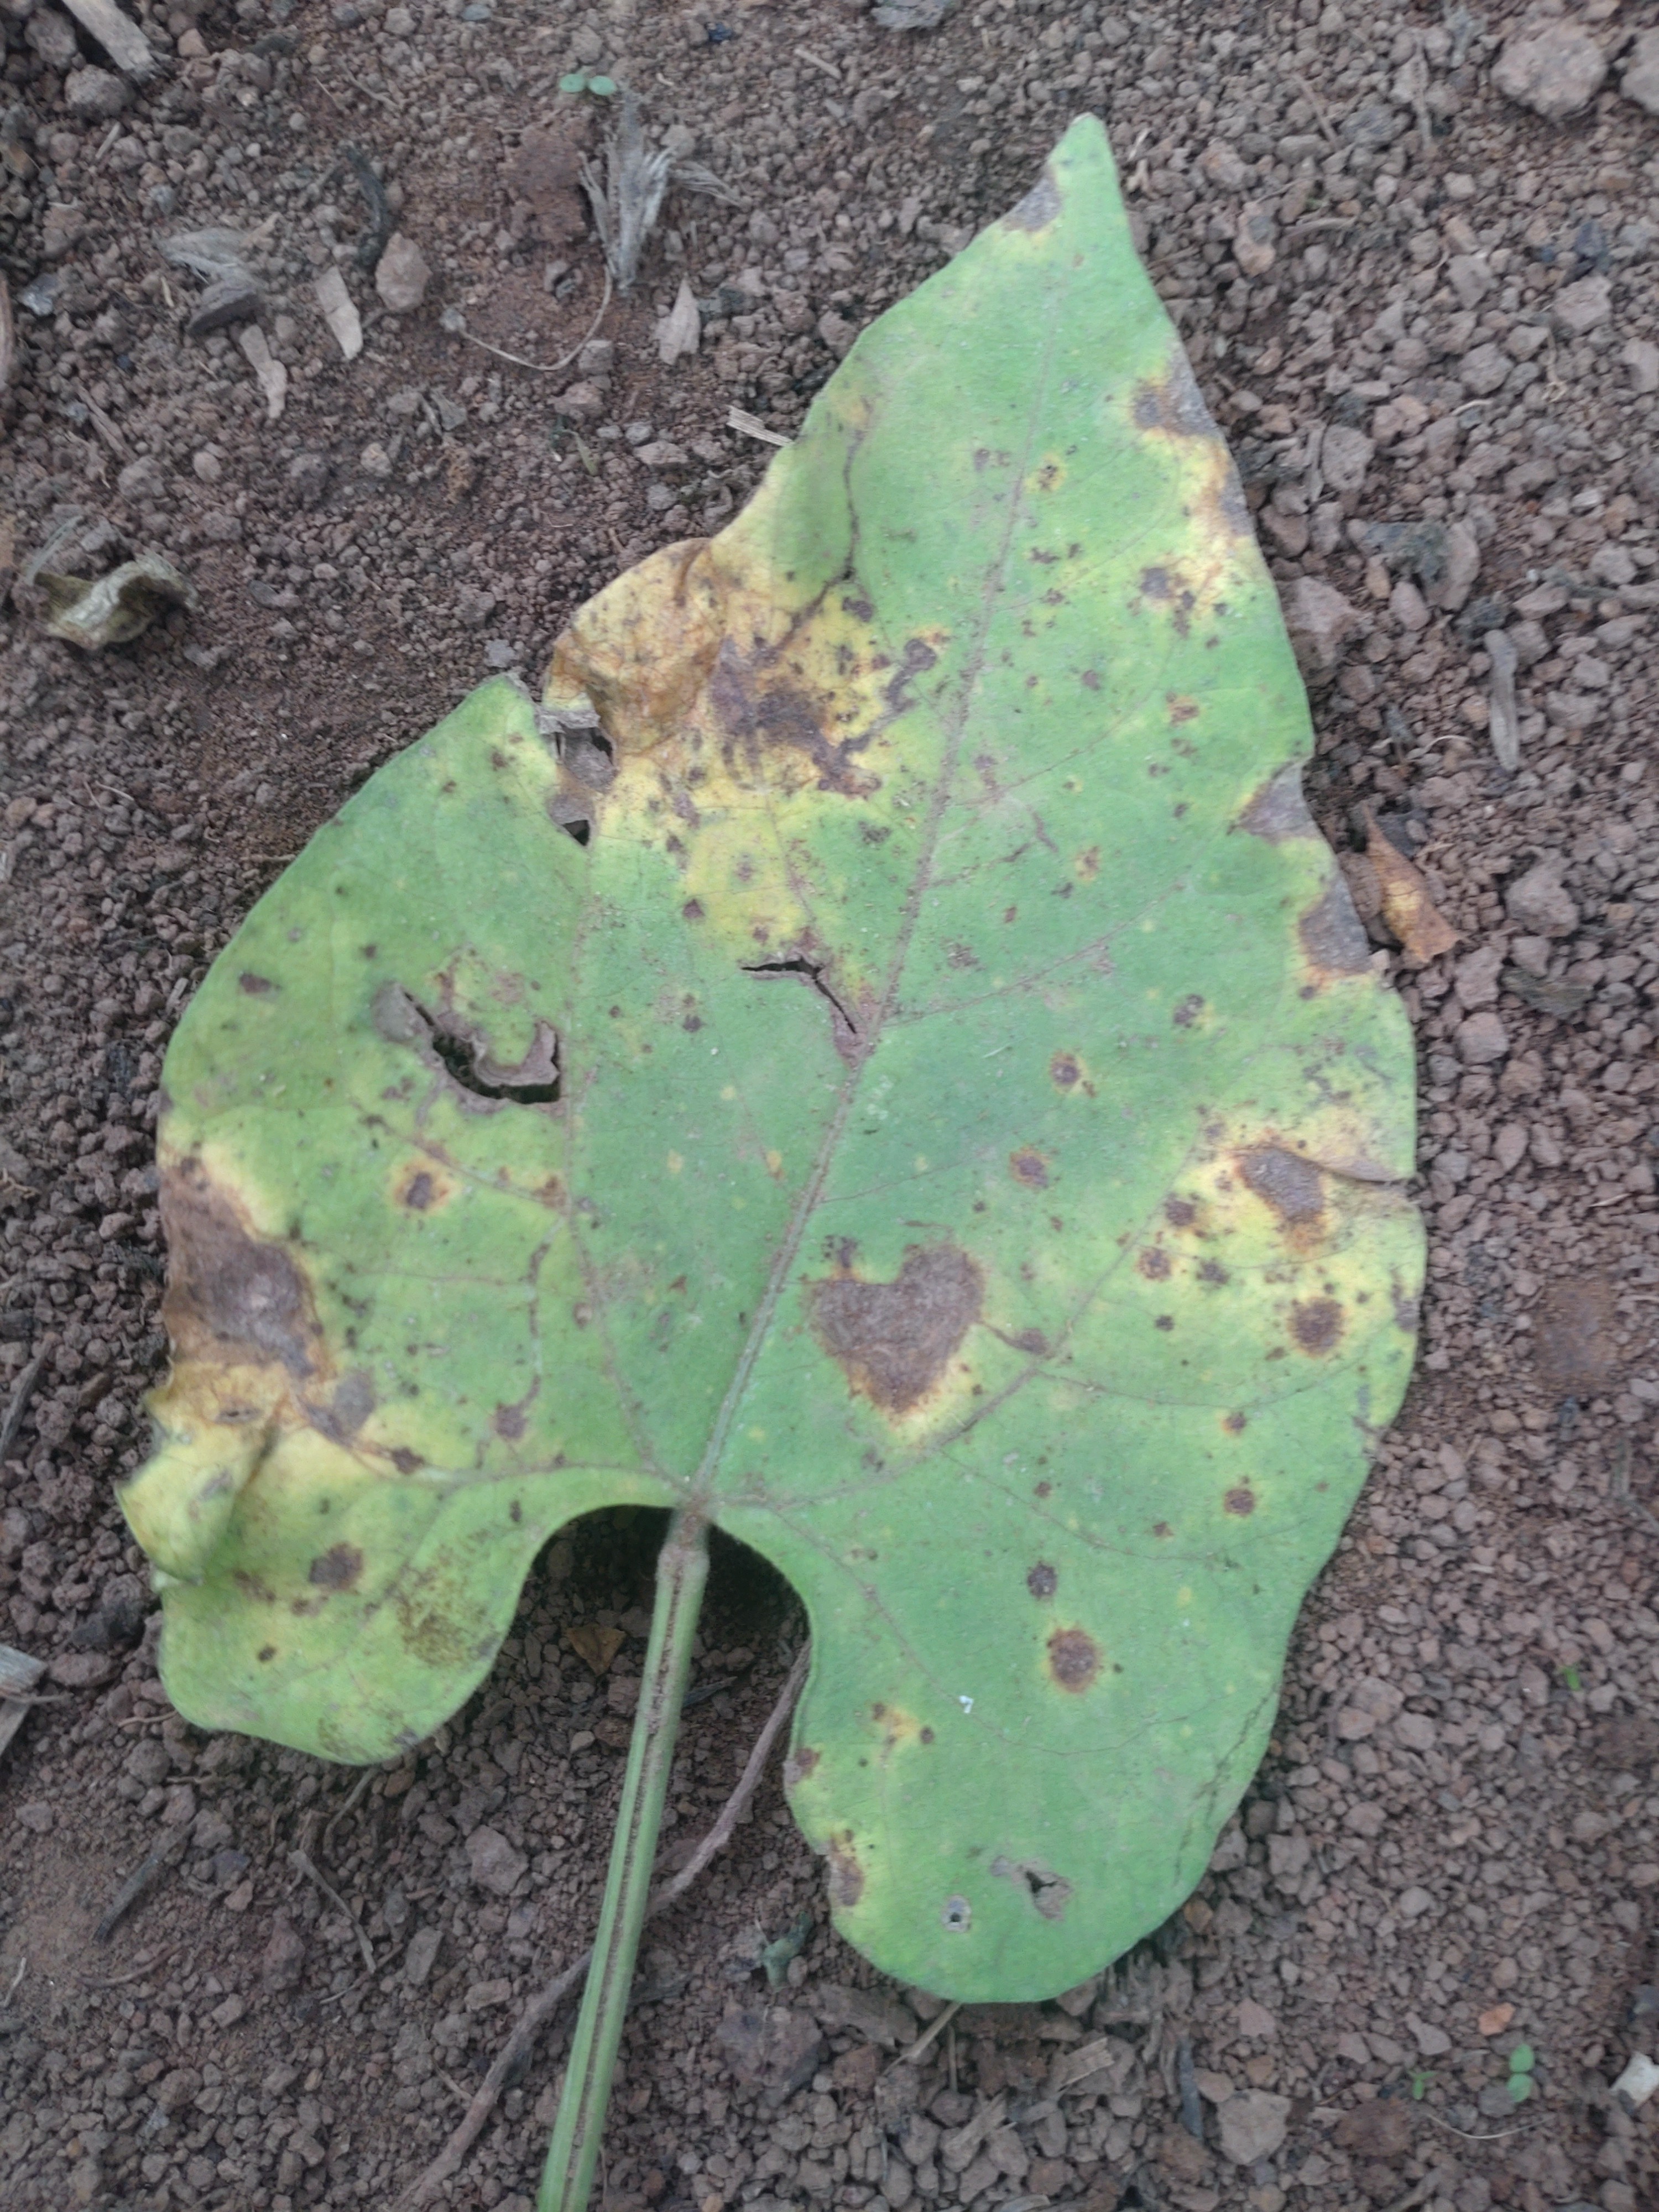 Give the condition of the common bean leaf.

rust
